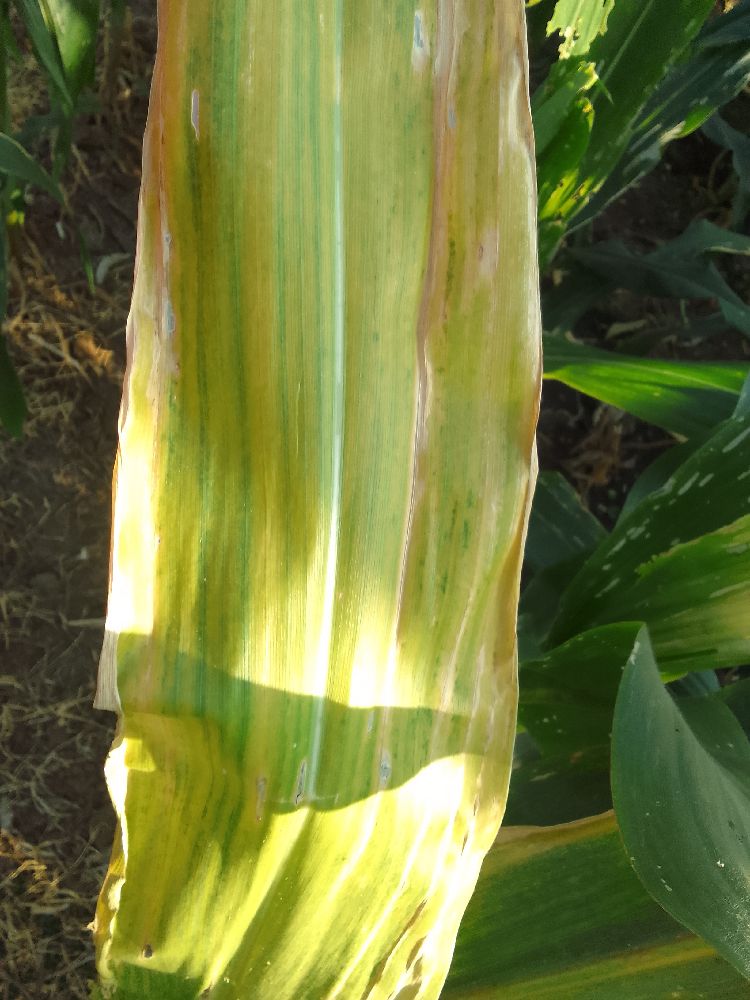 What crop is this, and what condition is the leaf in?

maize, maize lethal necrosis
